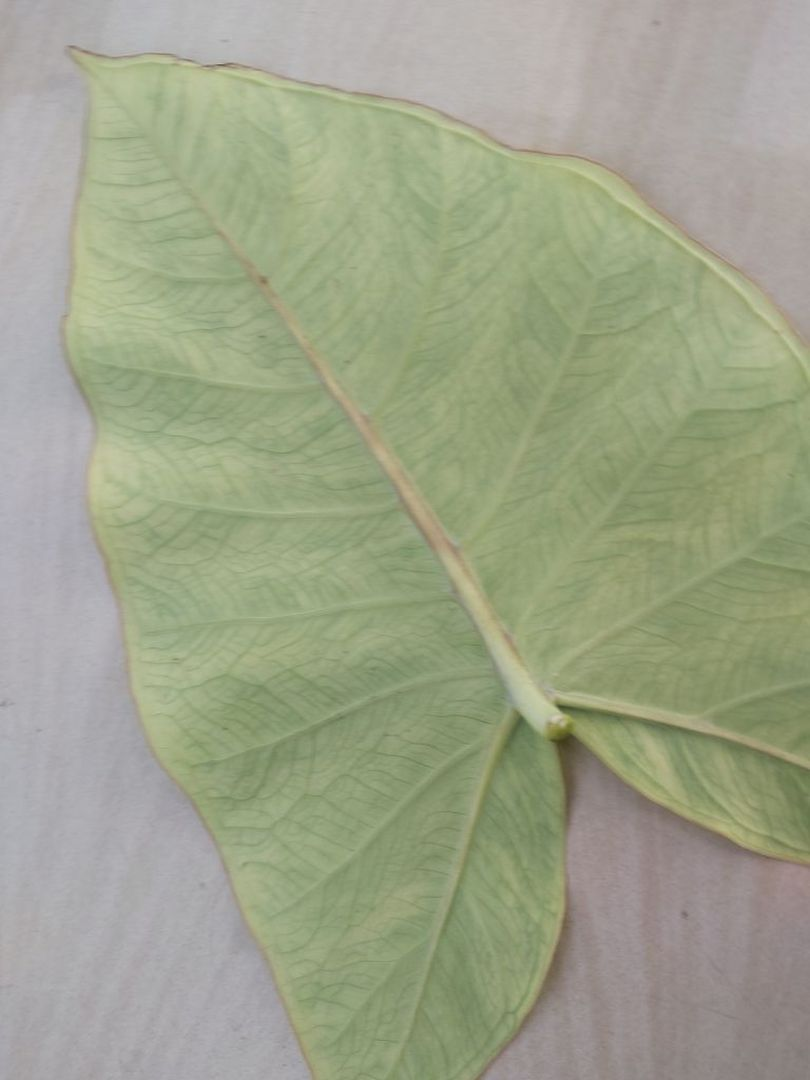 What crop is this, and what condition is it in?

taro, mosaic
